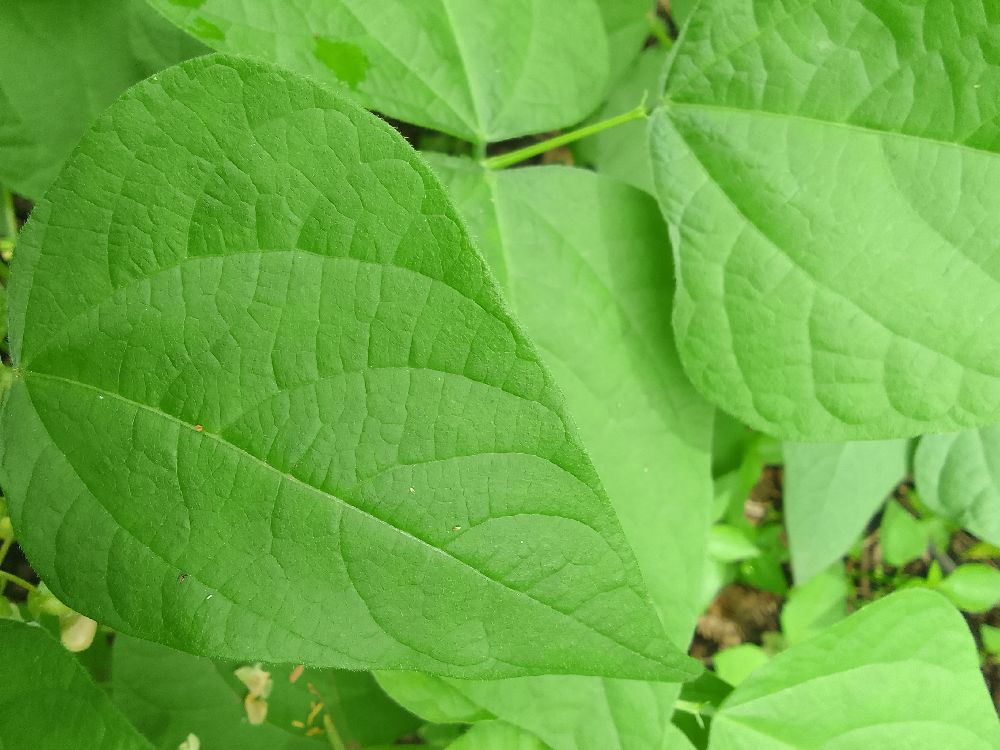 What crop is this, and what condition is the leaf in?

common bean, healthy
